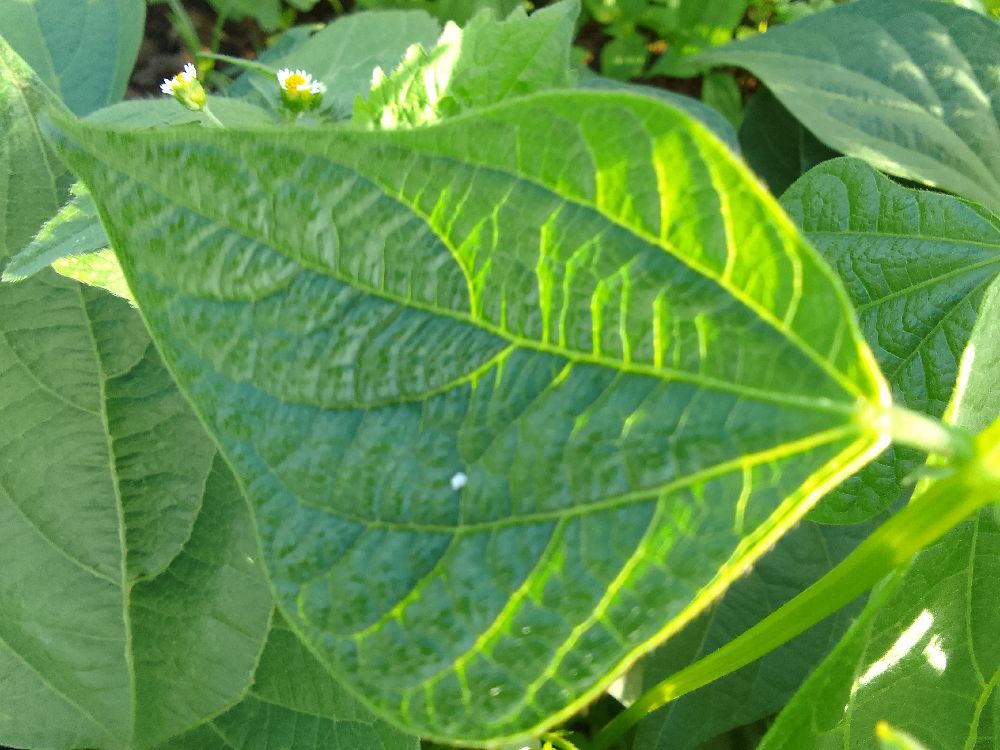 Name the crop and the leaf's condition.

common bean, healthy
